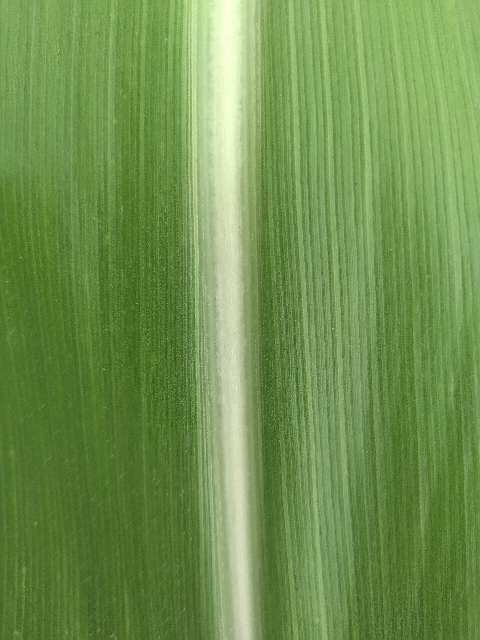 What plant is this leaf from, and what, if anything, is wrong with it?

maize, healthy
